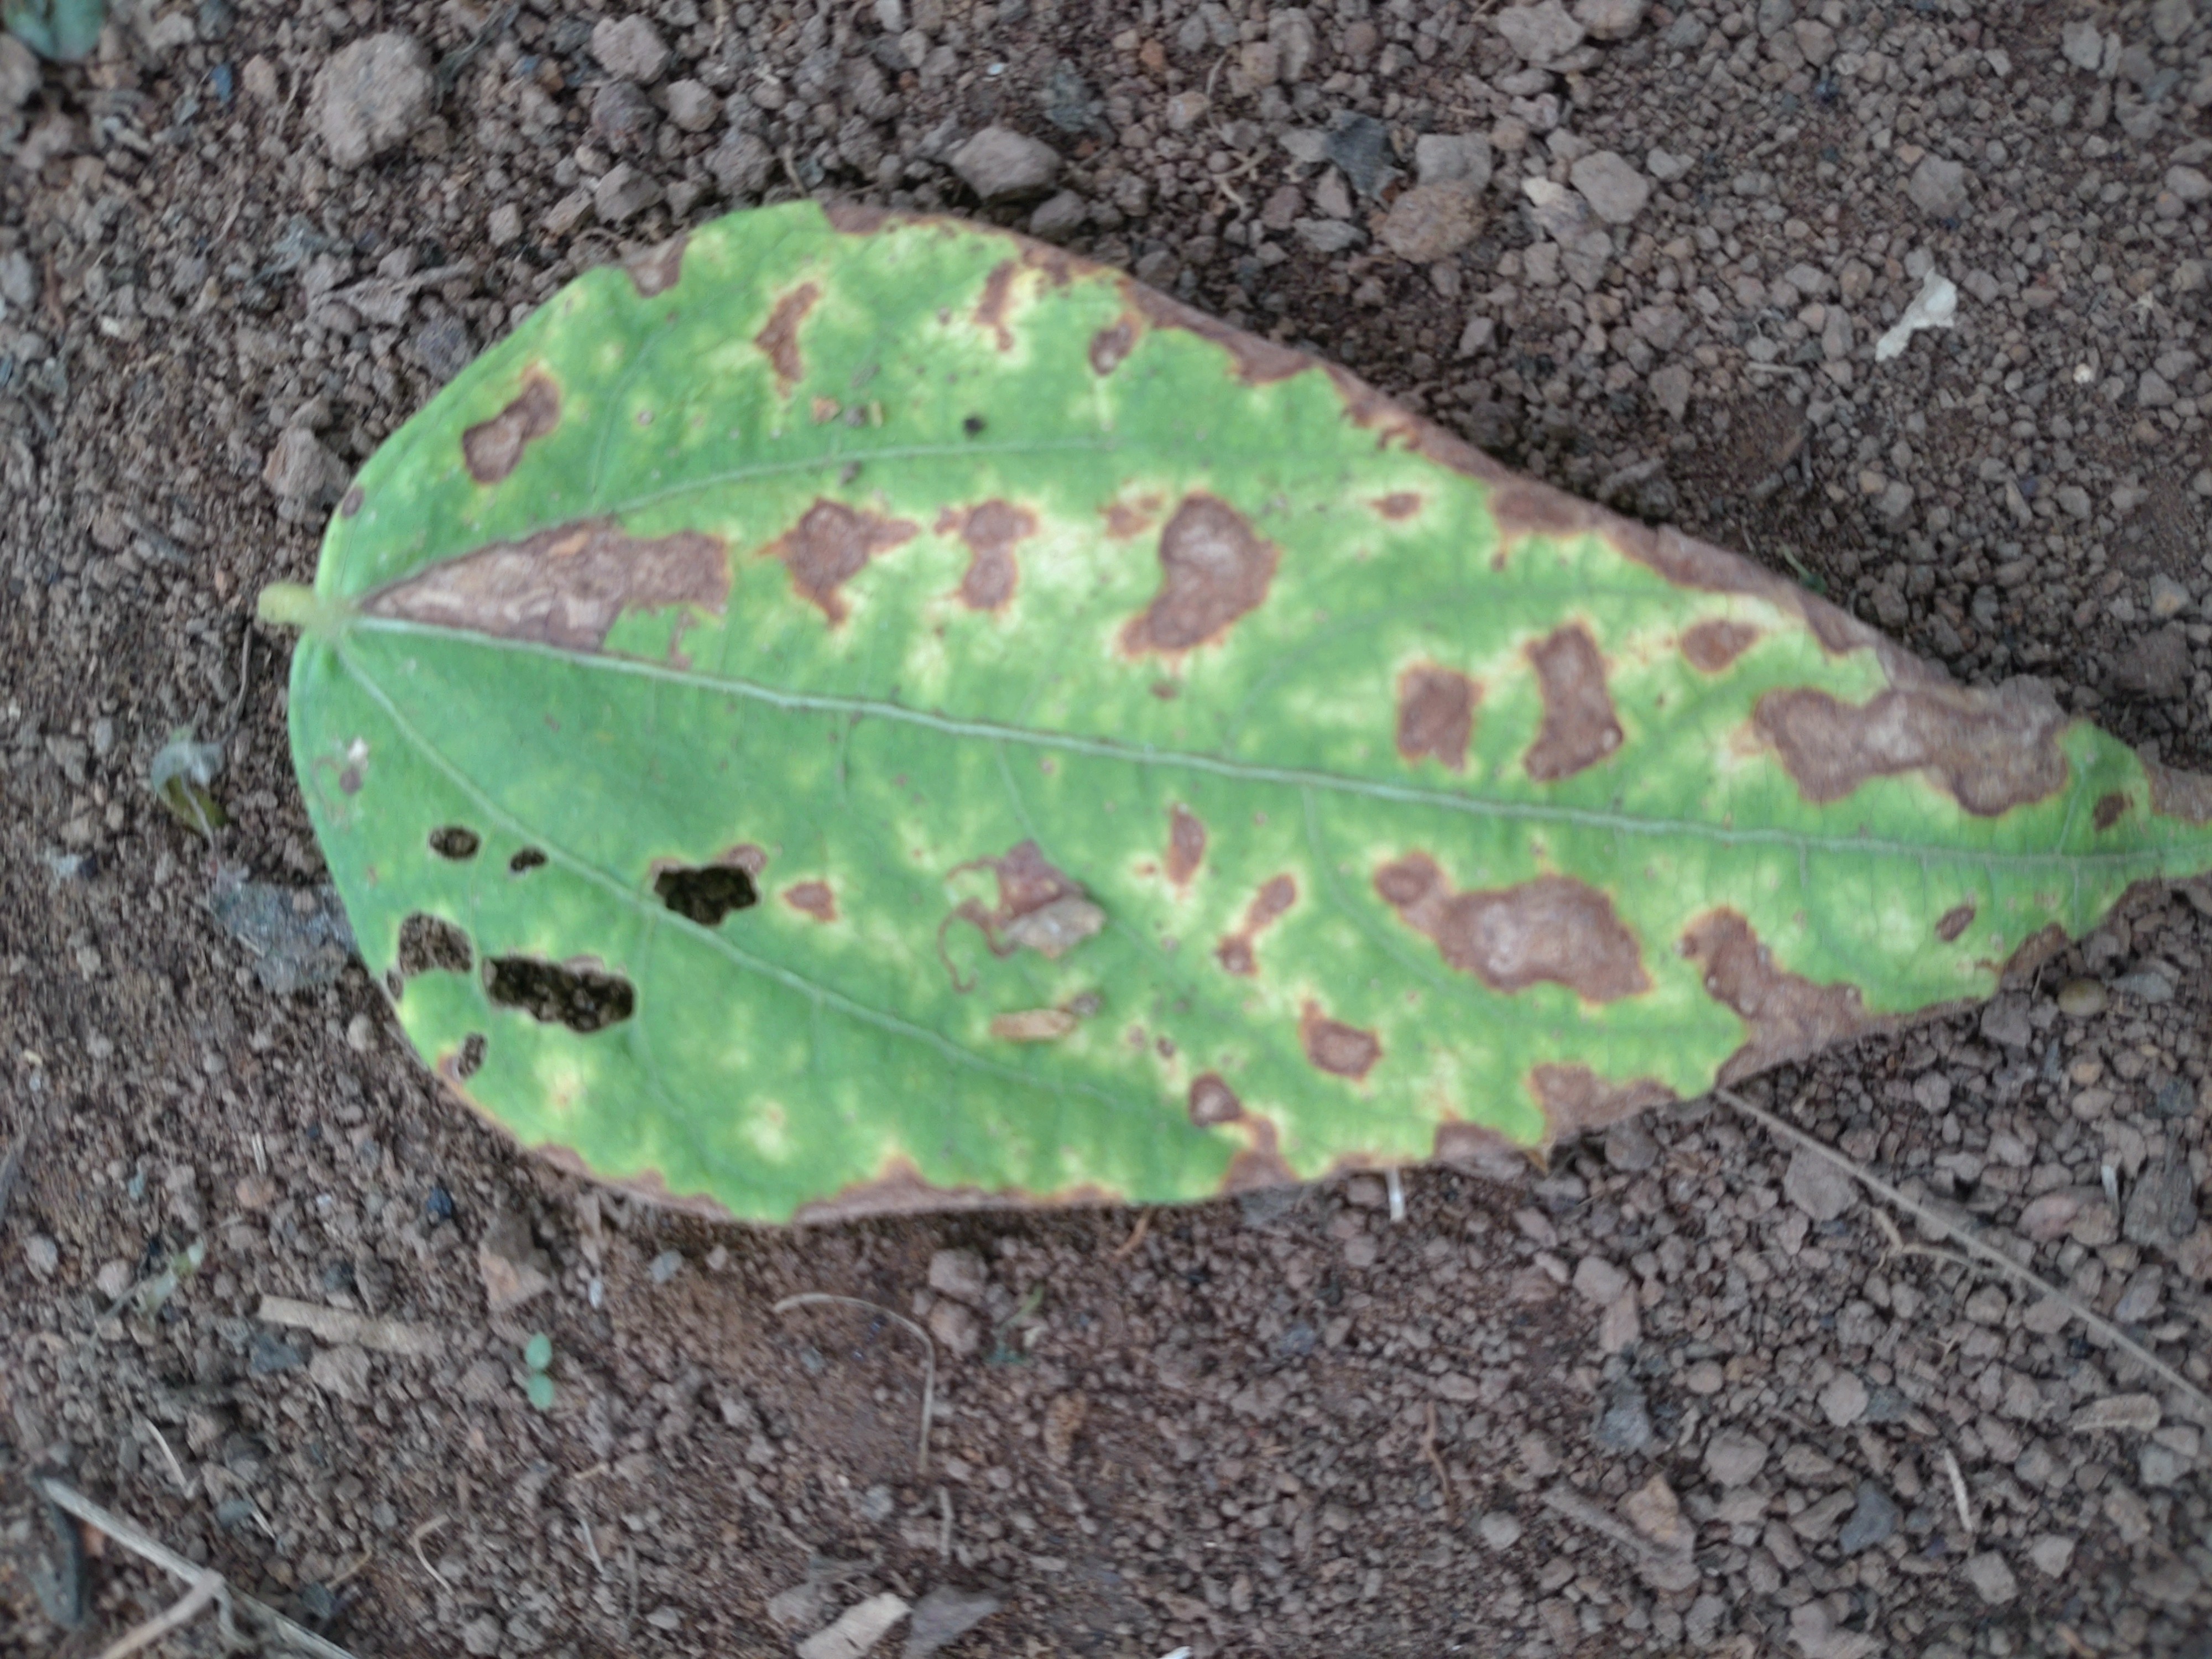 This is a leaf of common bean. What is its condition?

rust
